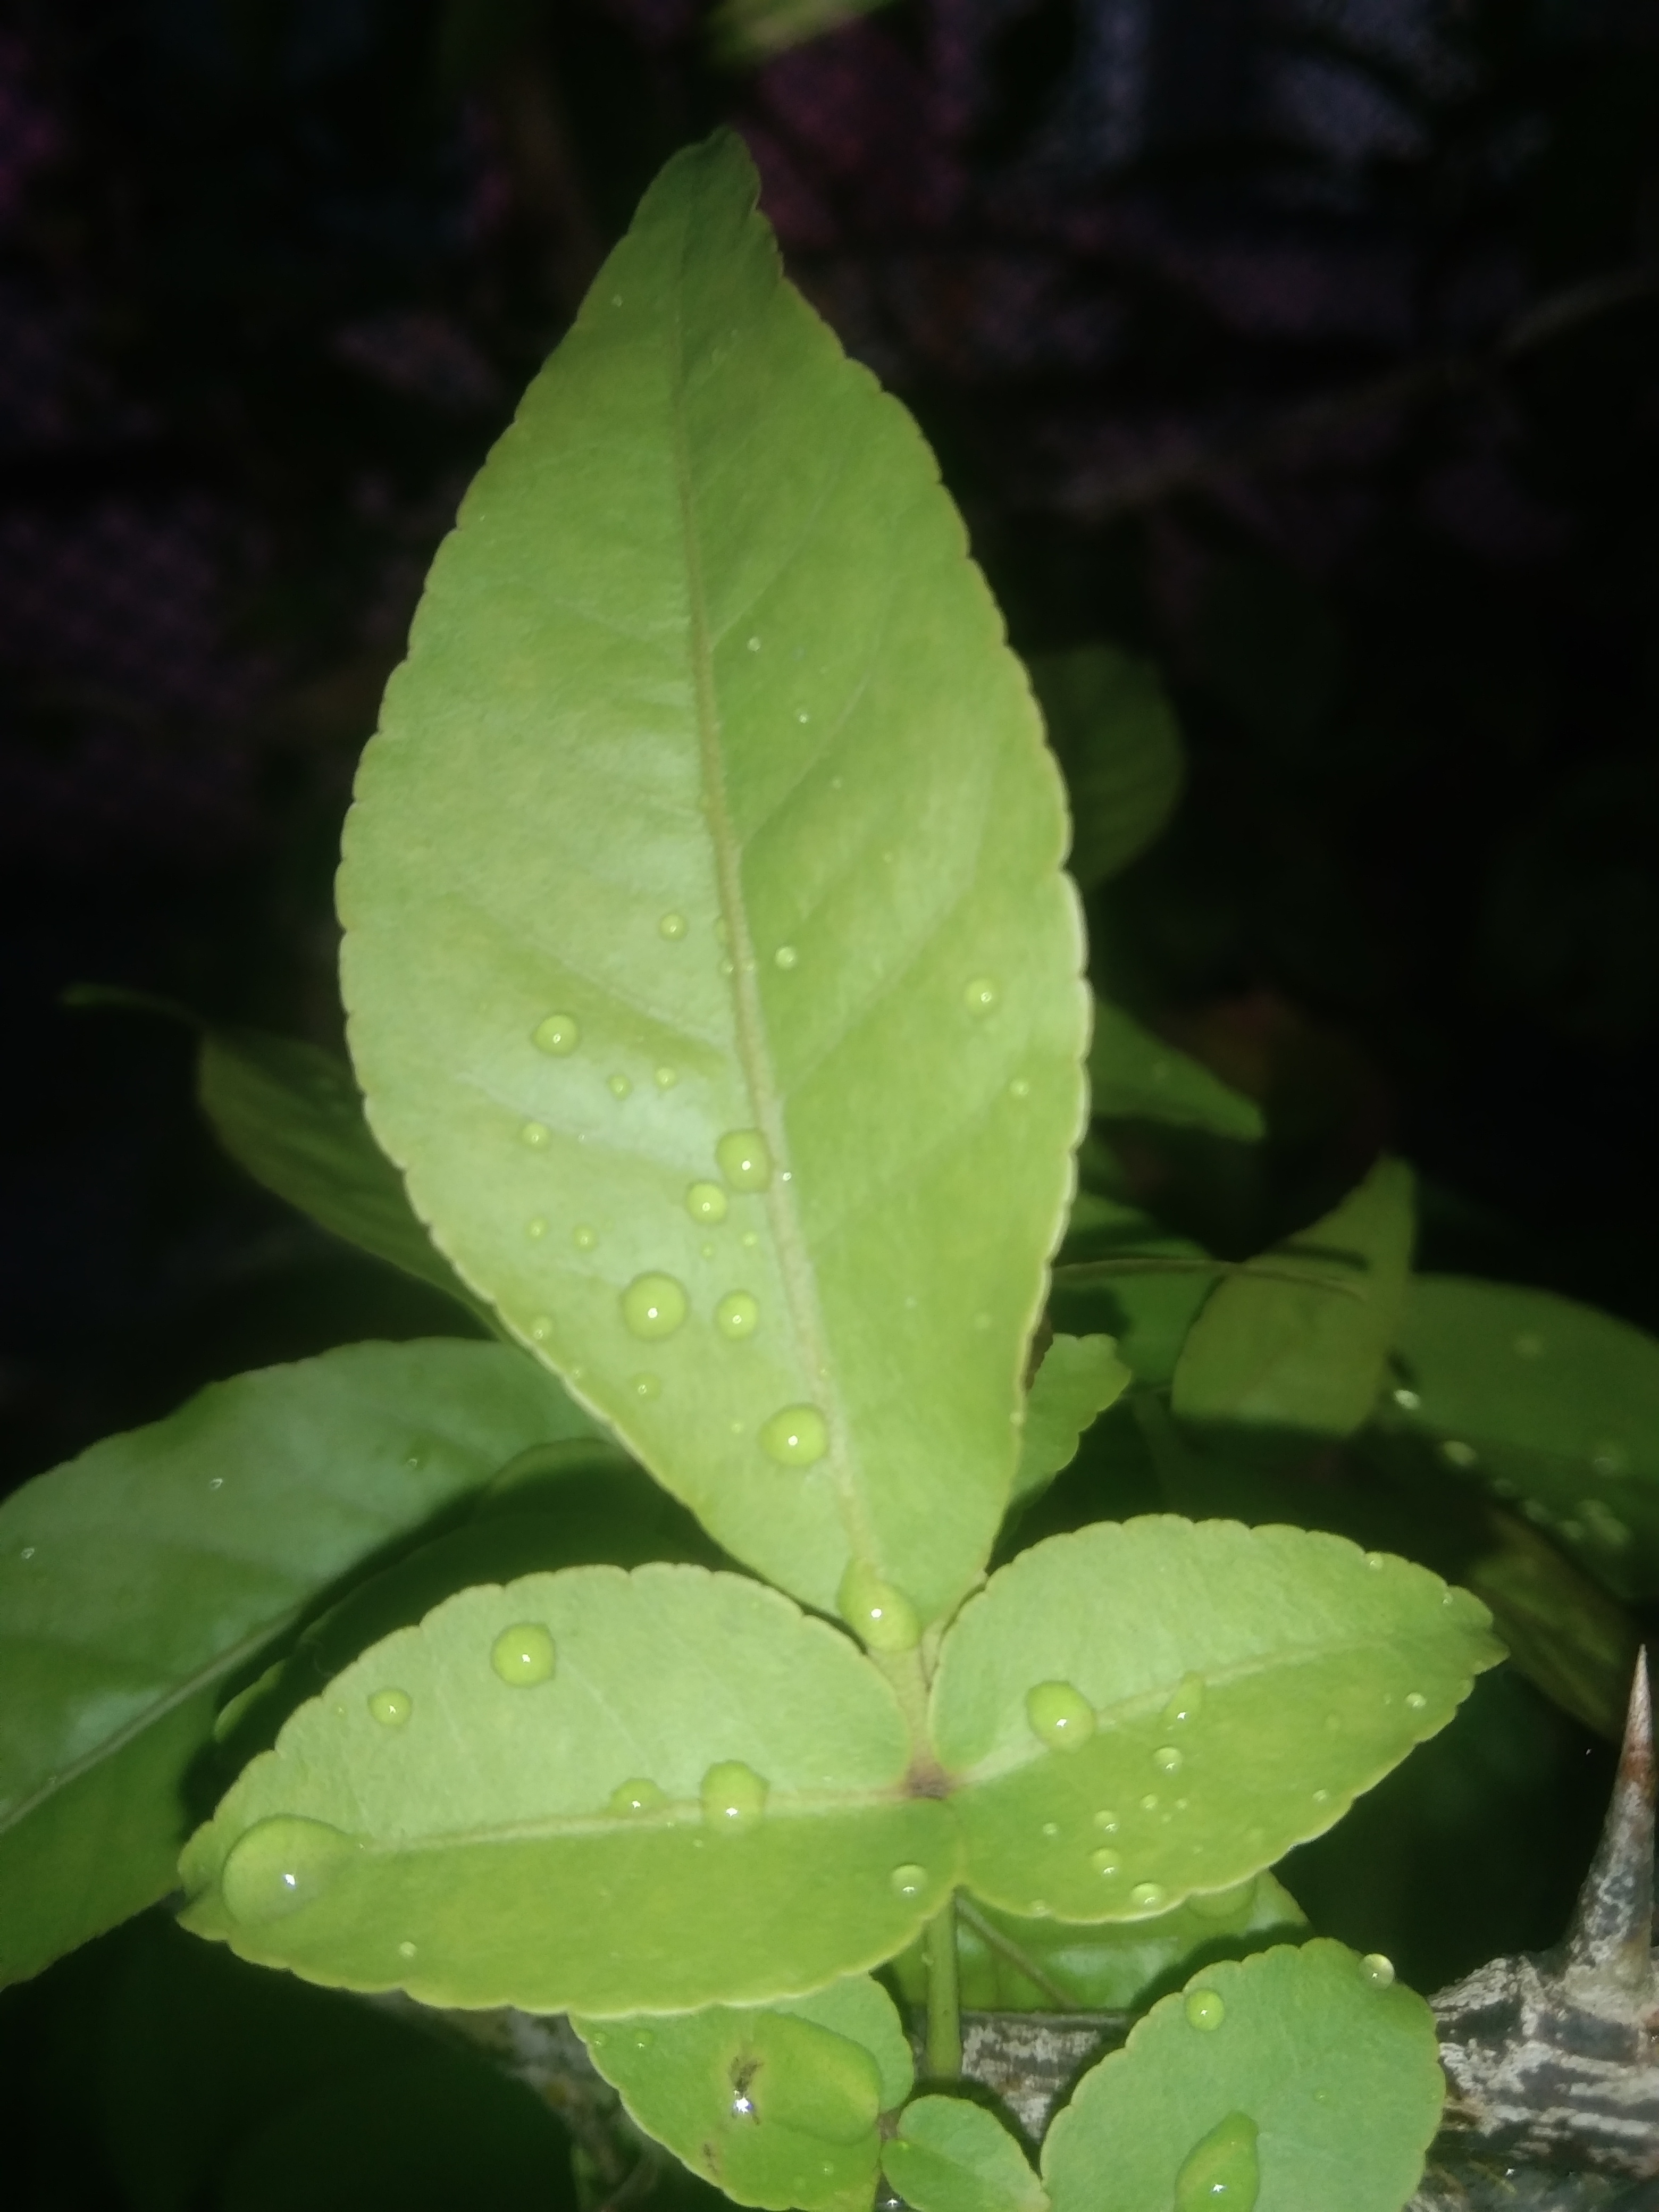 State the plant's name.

wood apple
